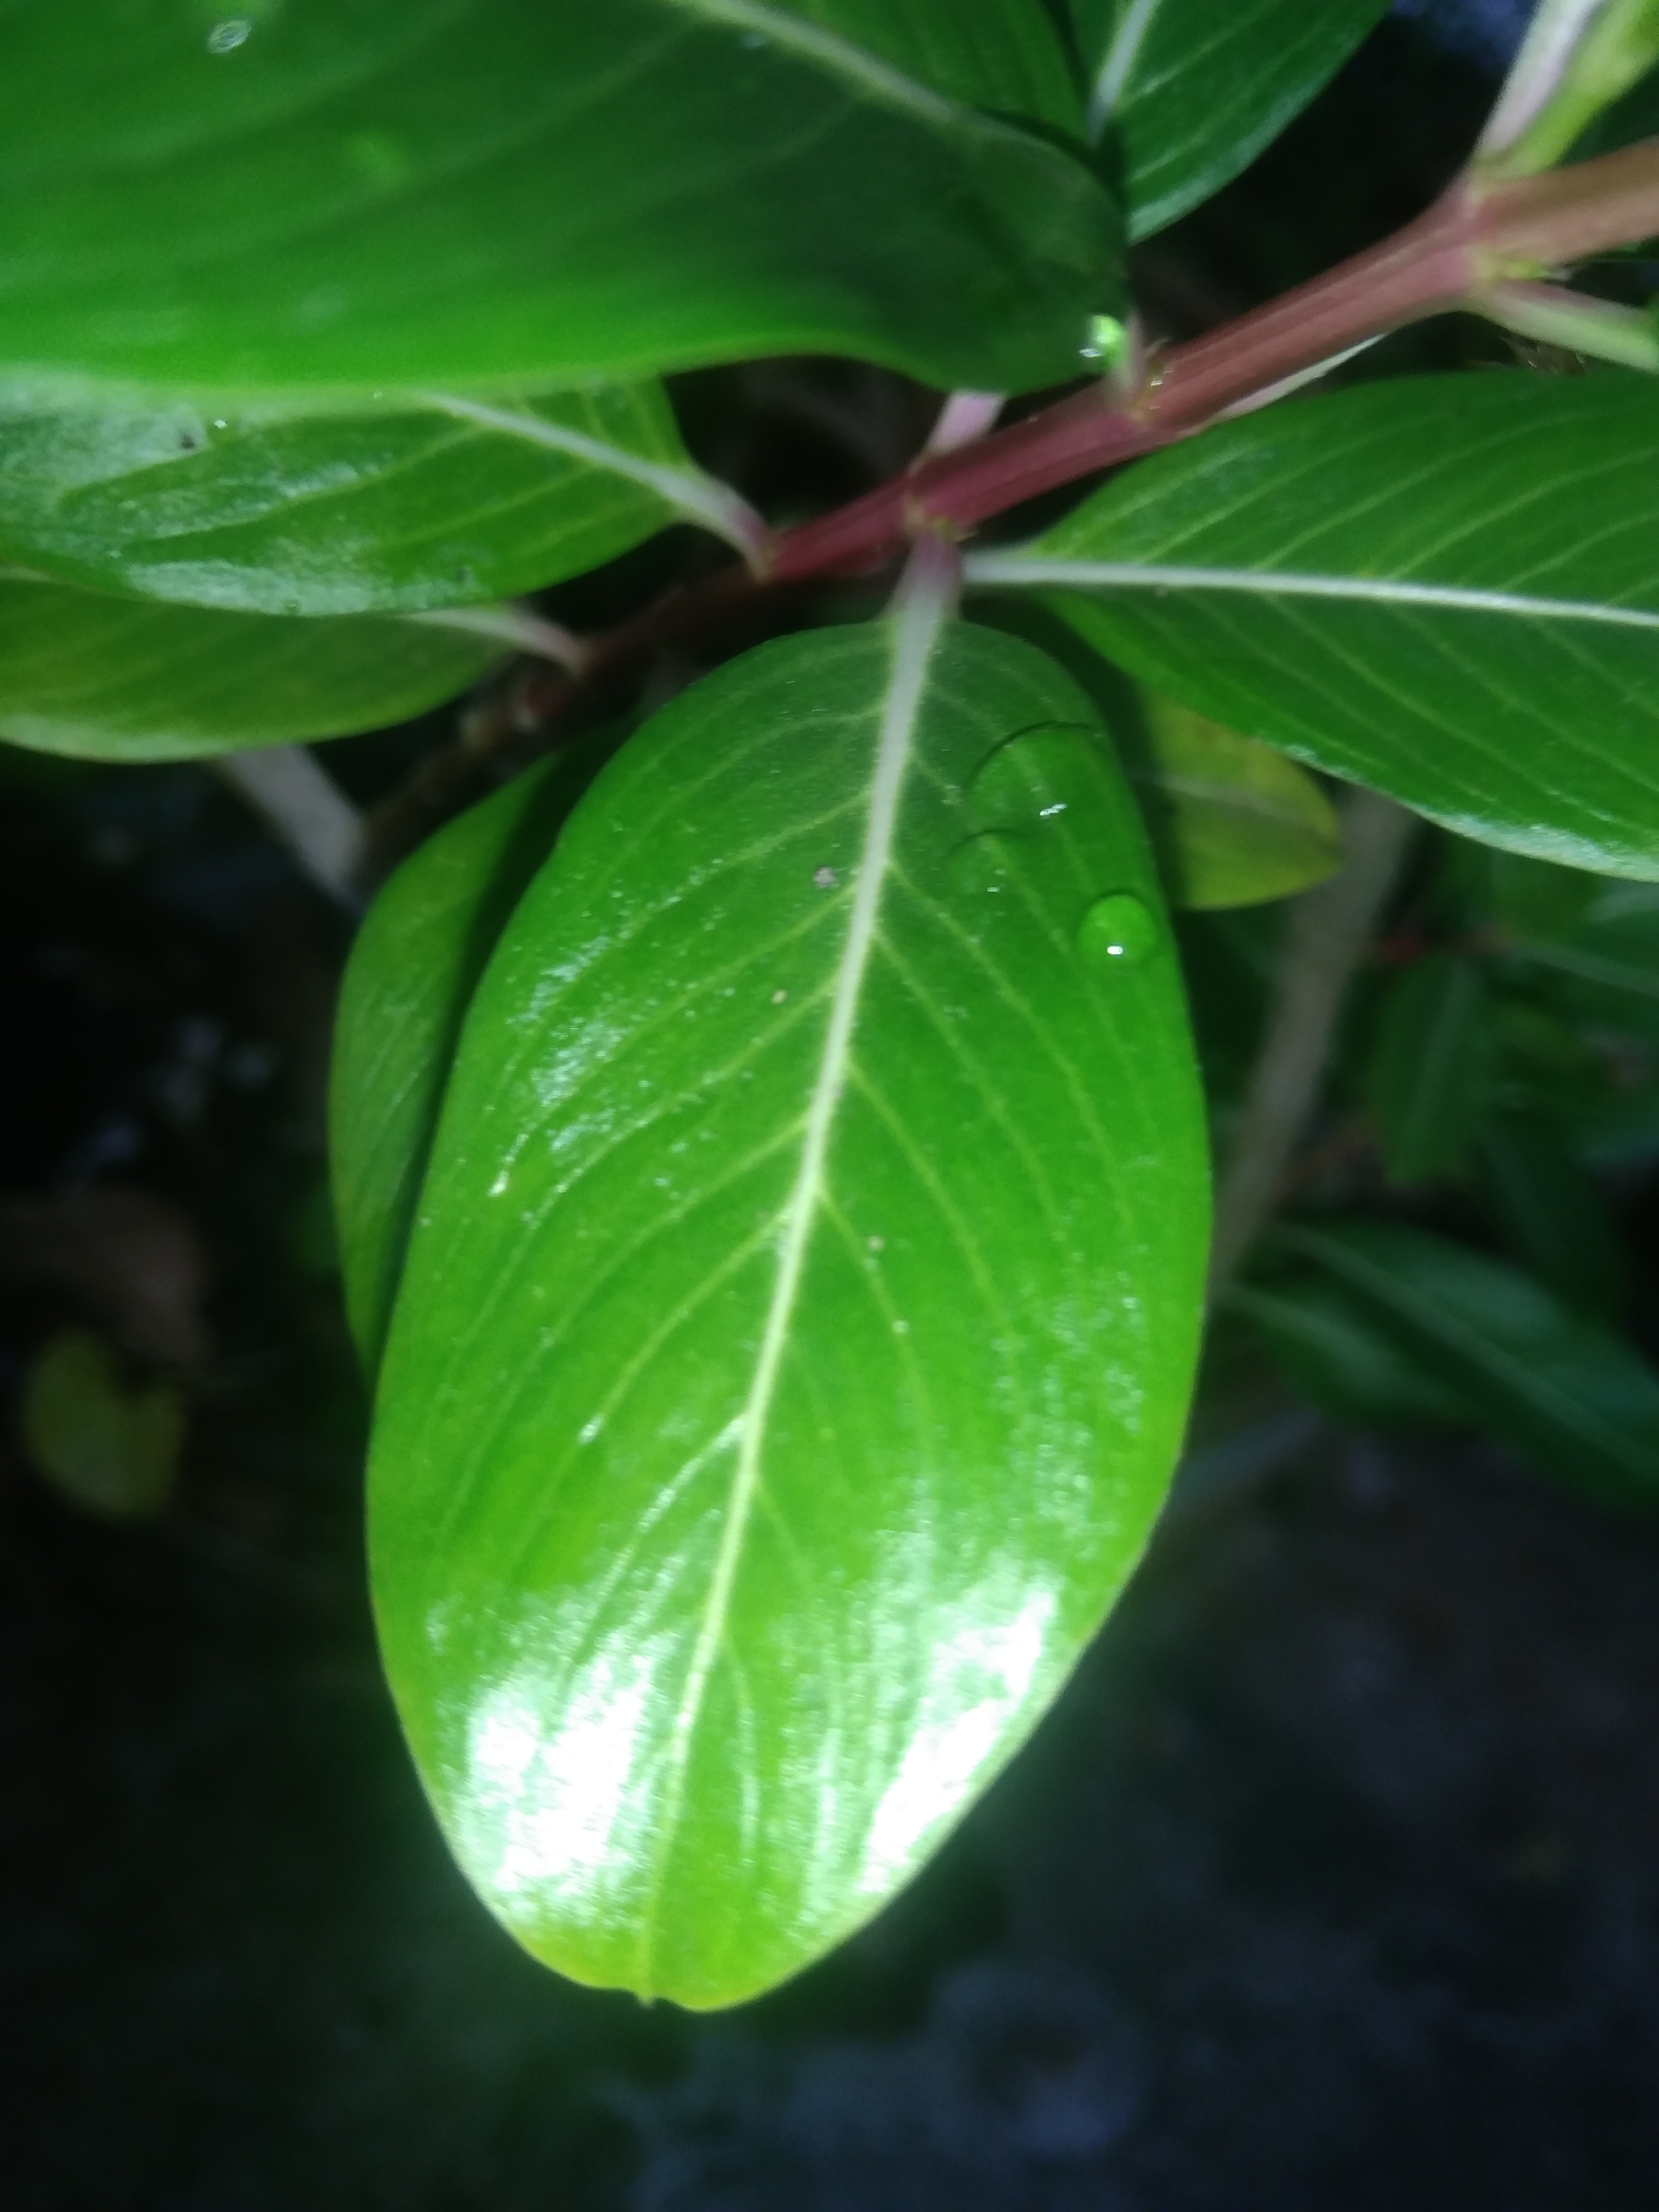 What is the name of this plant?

rose periwinkle
